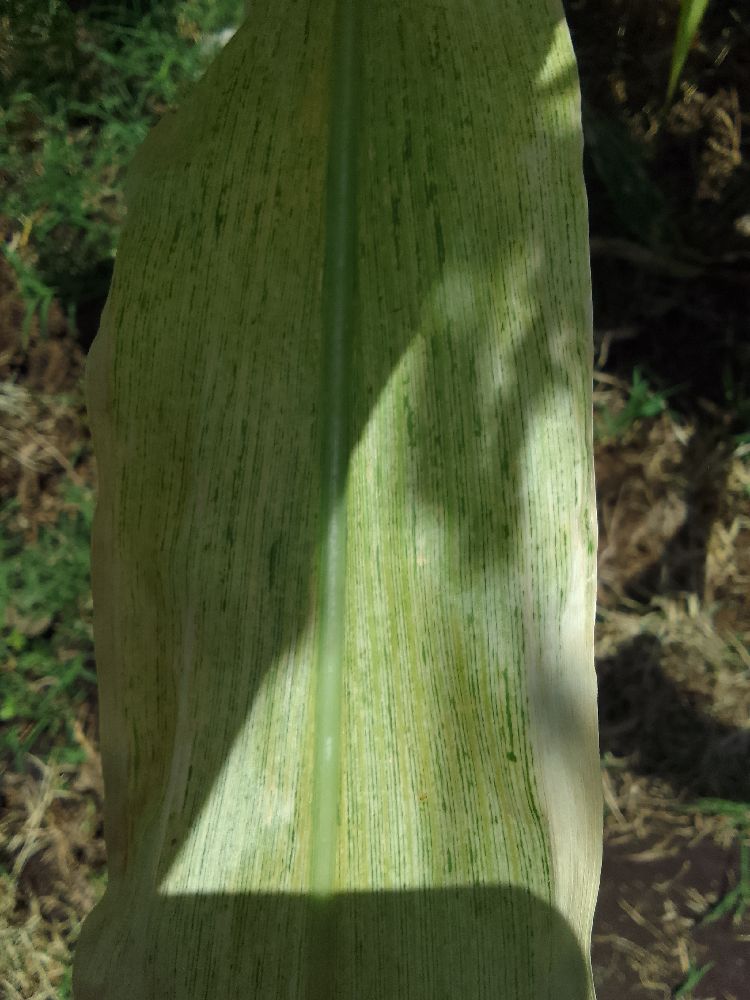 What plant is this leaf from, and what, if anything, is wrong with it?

maize, maize lethal necrosis
